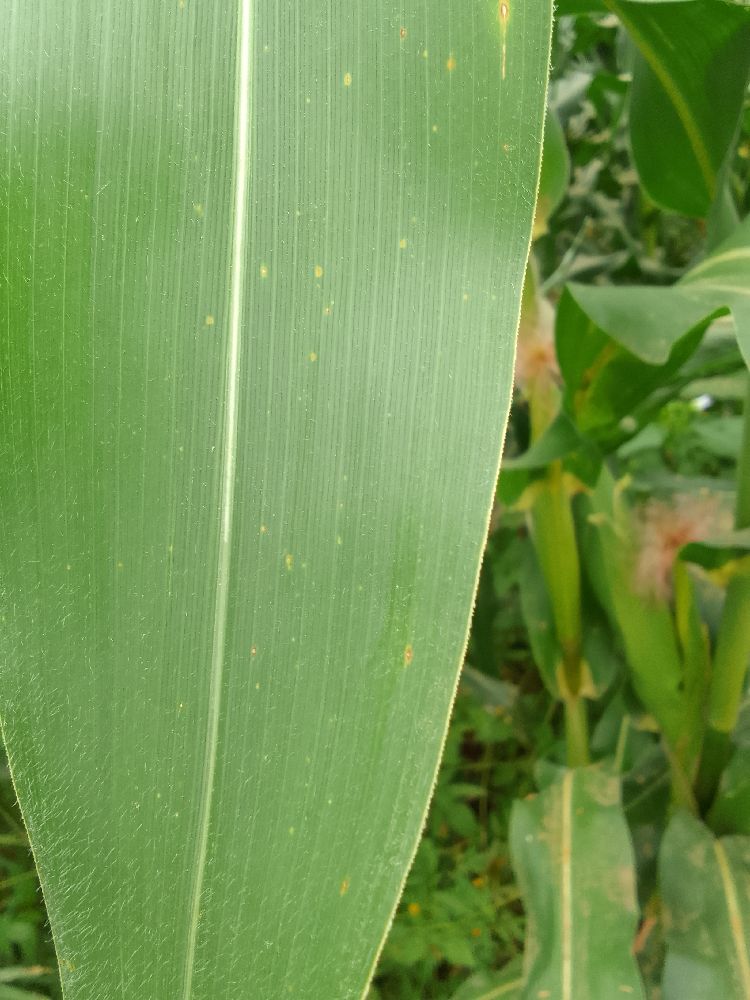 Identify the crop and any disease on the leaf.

maize, healthy
